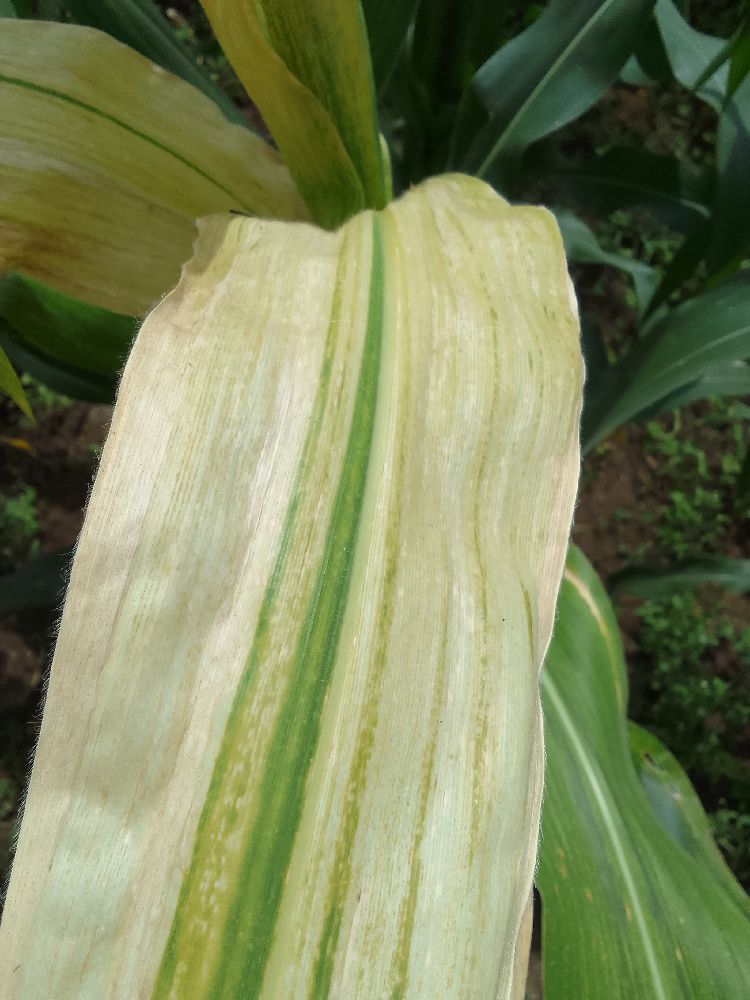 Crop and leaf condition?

maize, maize lethal necrosis
